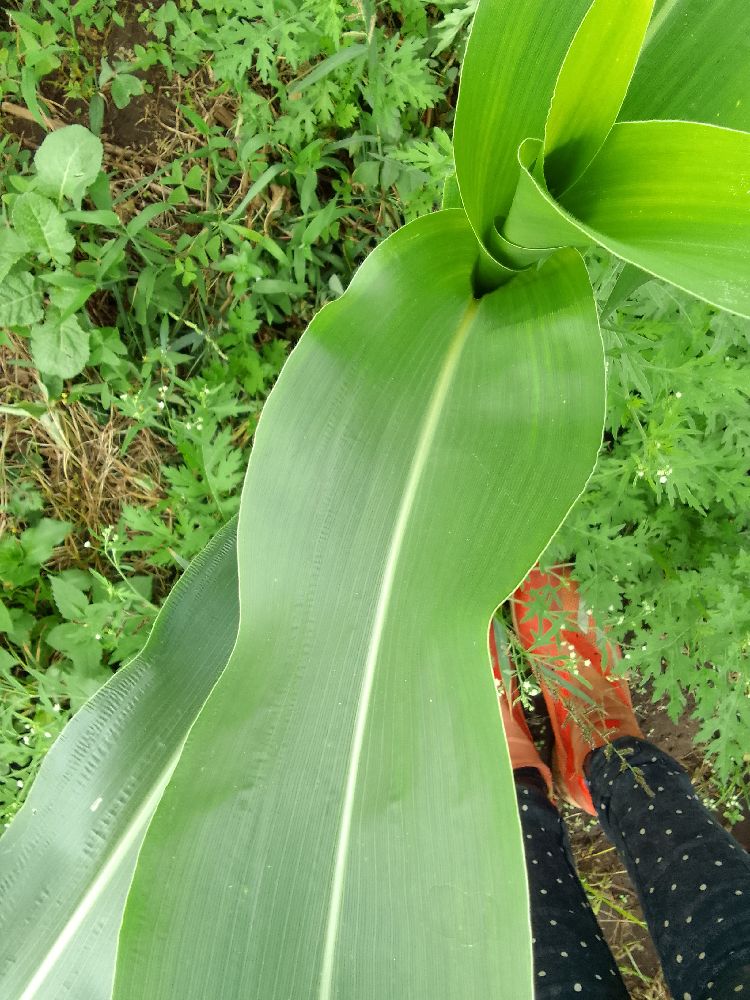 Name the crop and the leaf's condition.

maize, healthy
